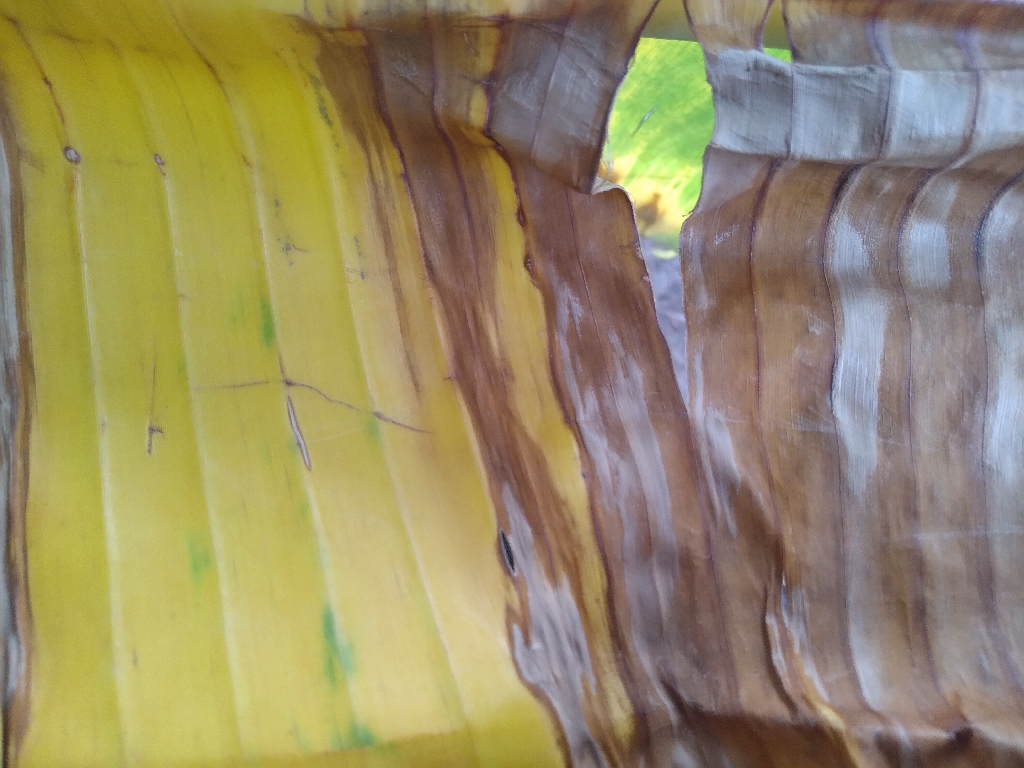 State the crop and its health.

banana, fusarium wilt race 1
